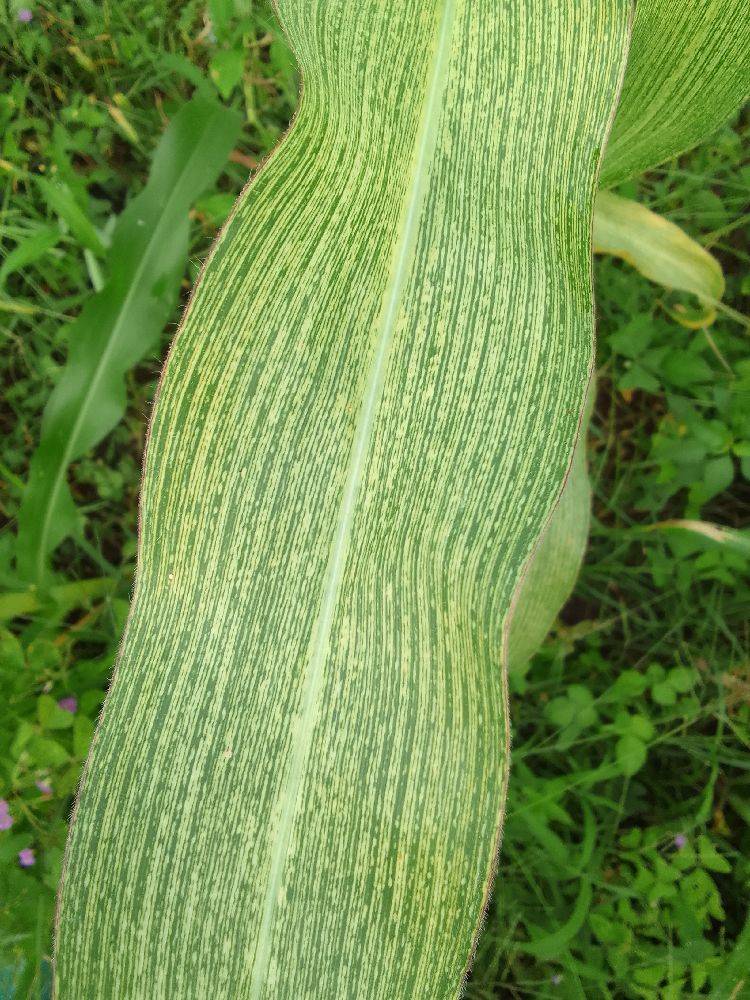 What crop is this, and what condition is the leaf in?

maize, maize streak virus
